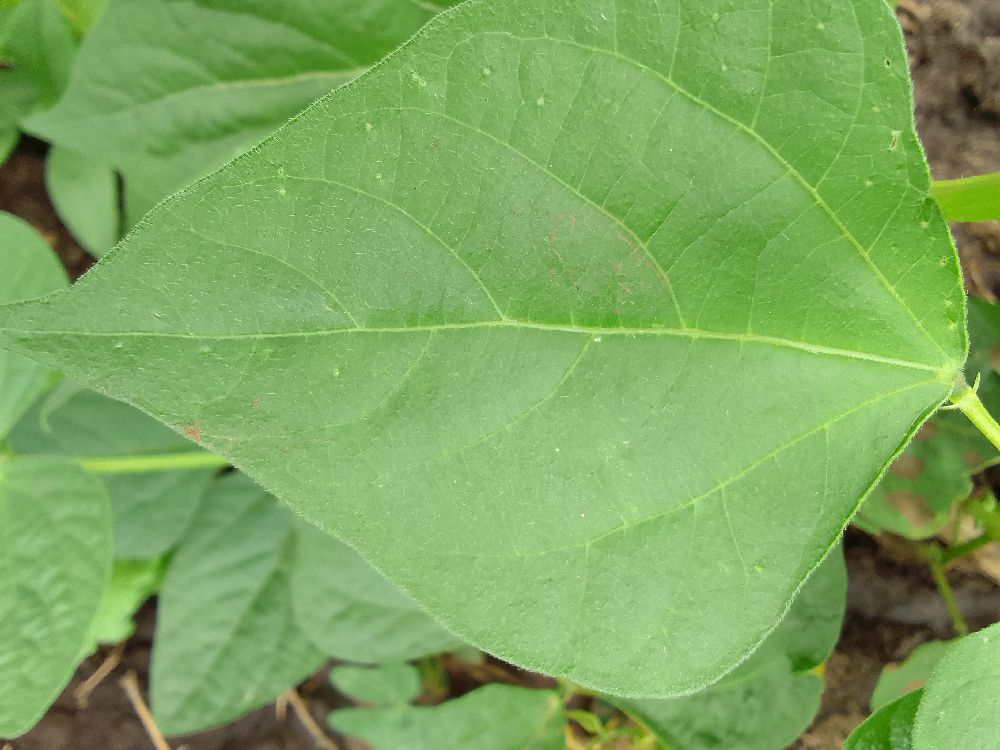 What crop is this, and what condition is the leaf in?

common bean, healthy
